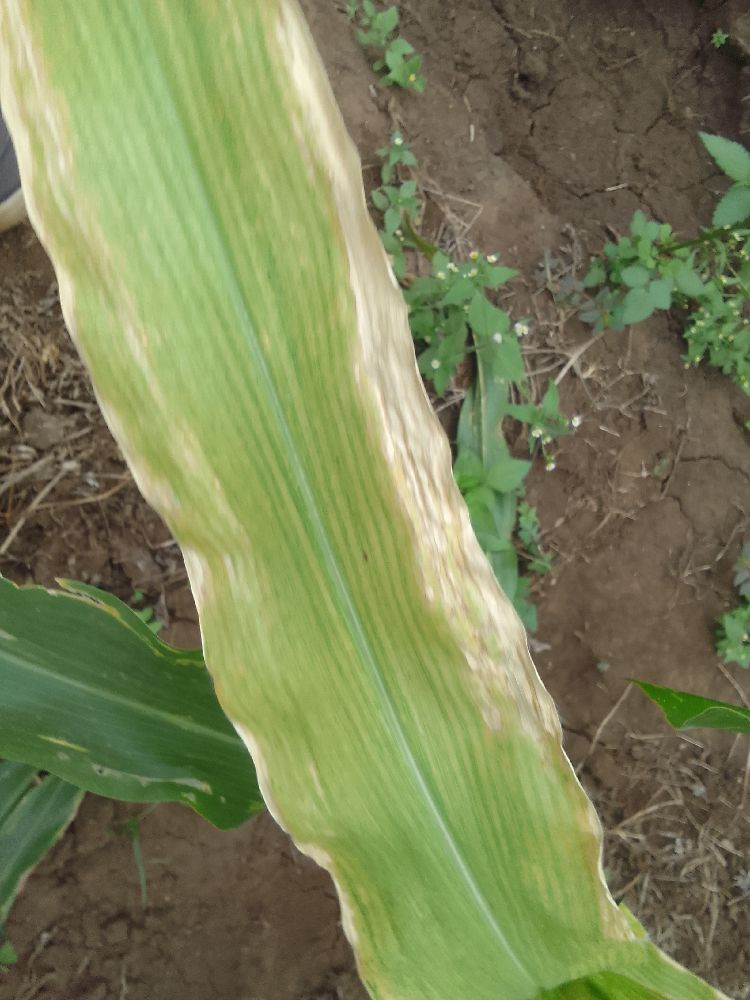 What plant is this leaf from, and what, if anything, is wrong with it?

maize, maize lethal necrosis
